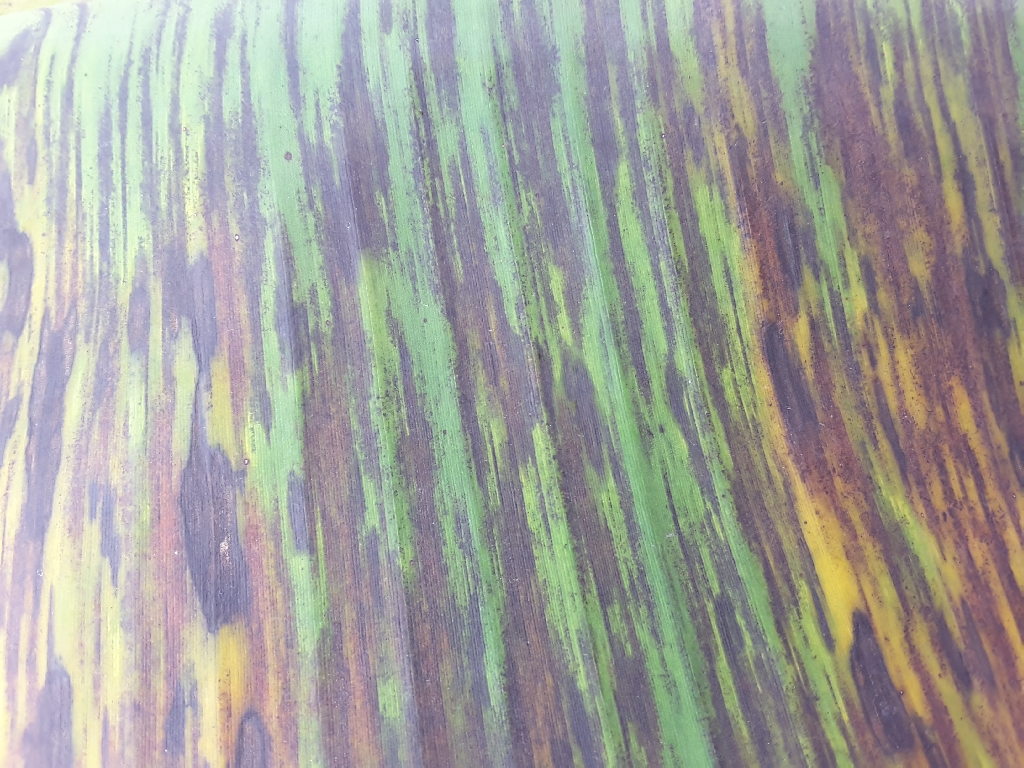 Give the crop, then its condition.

banana, black sigatoka
